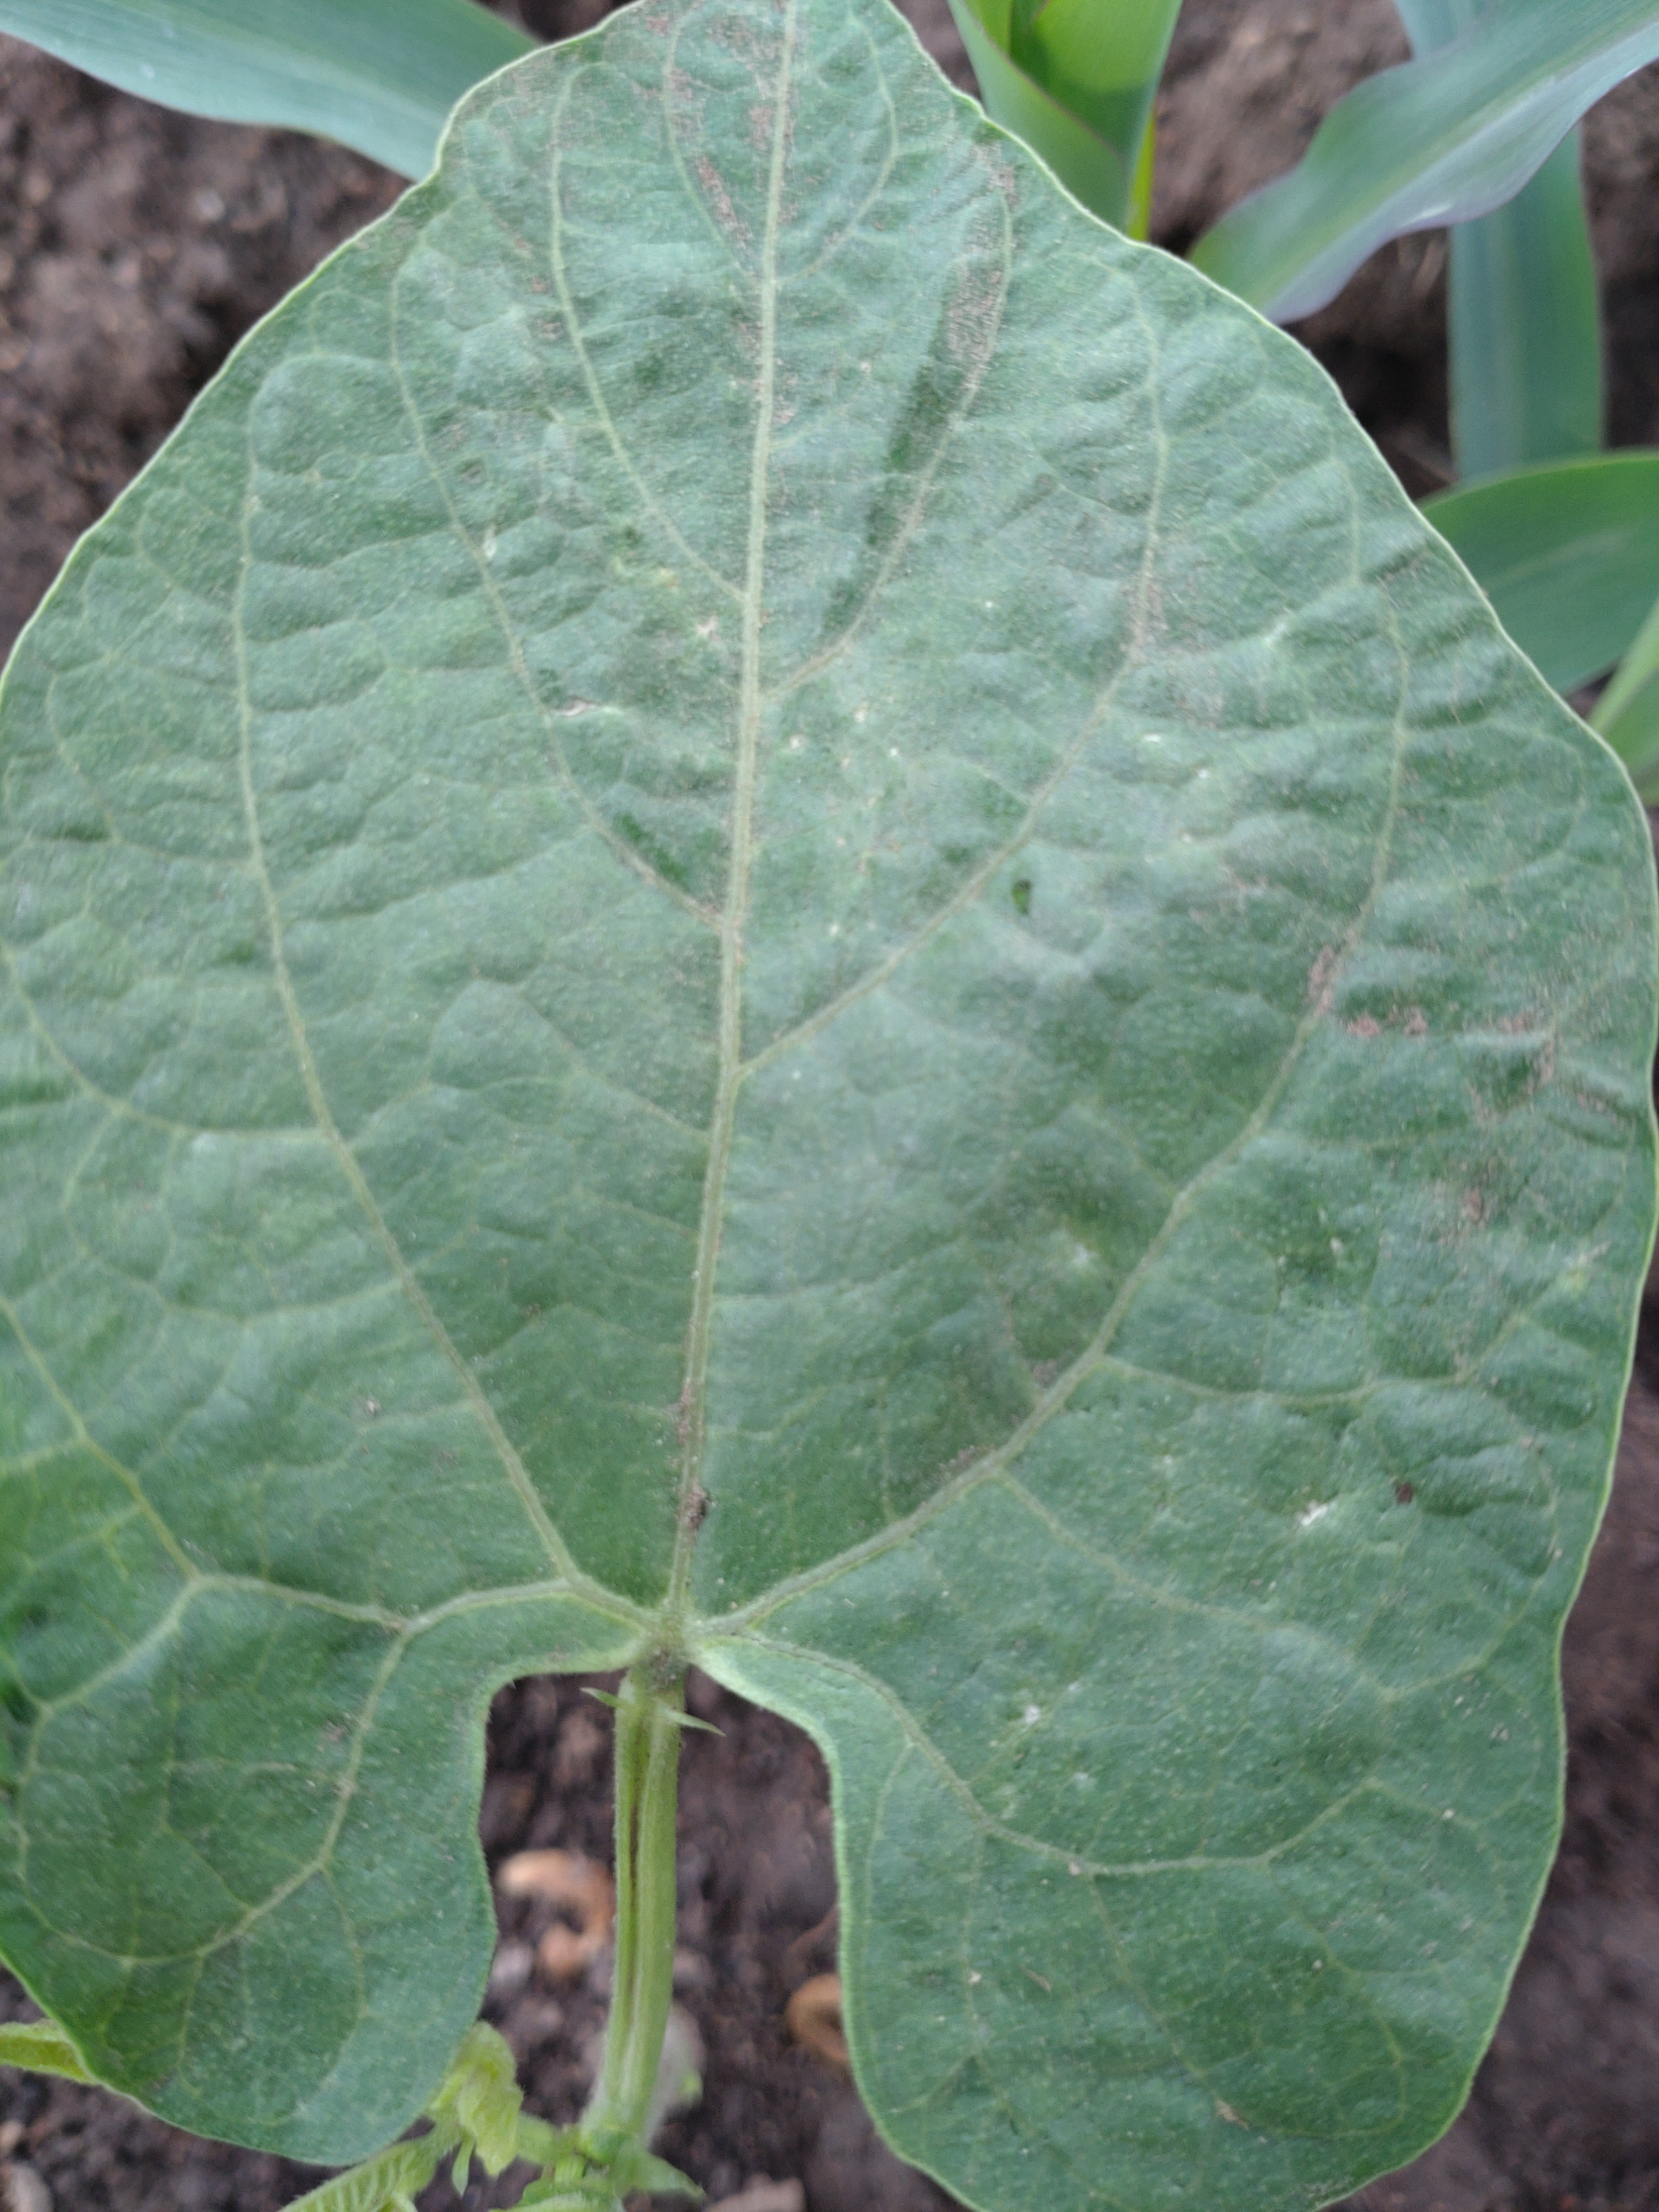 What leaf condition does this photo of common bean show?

healthy
